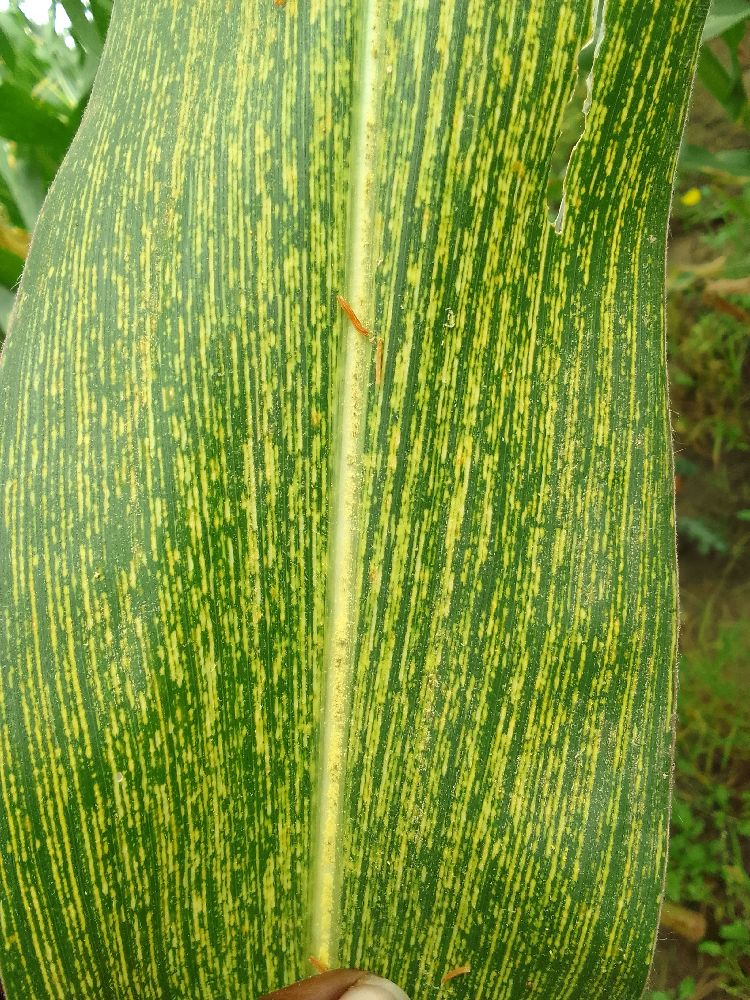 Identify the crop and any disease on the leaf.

maize, maize streak virus
